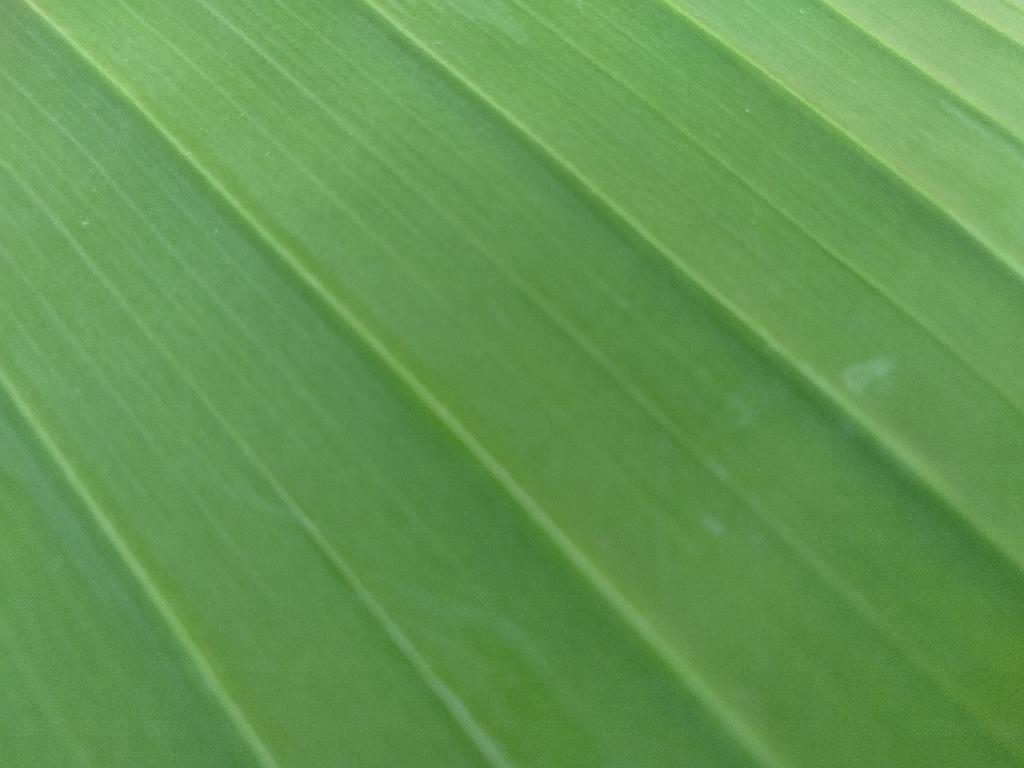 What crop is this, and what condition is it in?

banana, healthy
